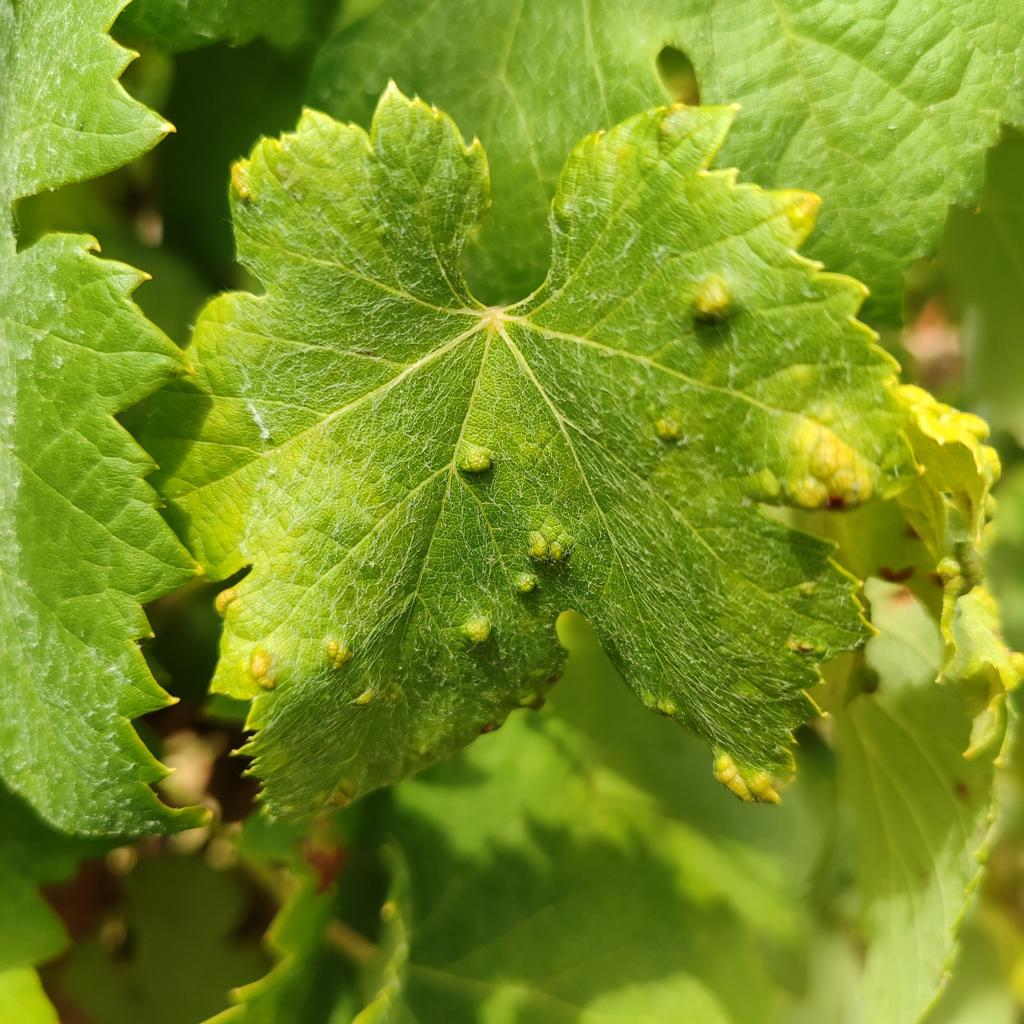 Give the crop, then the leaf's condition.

grapevine, erineum mite
